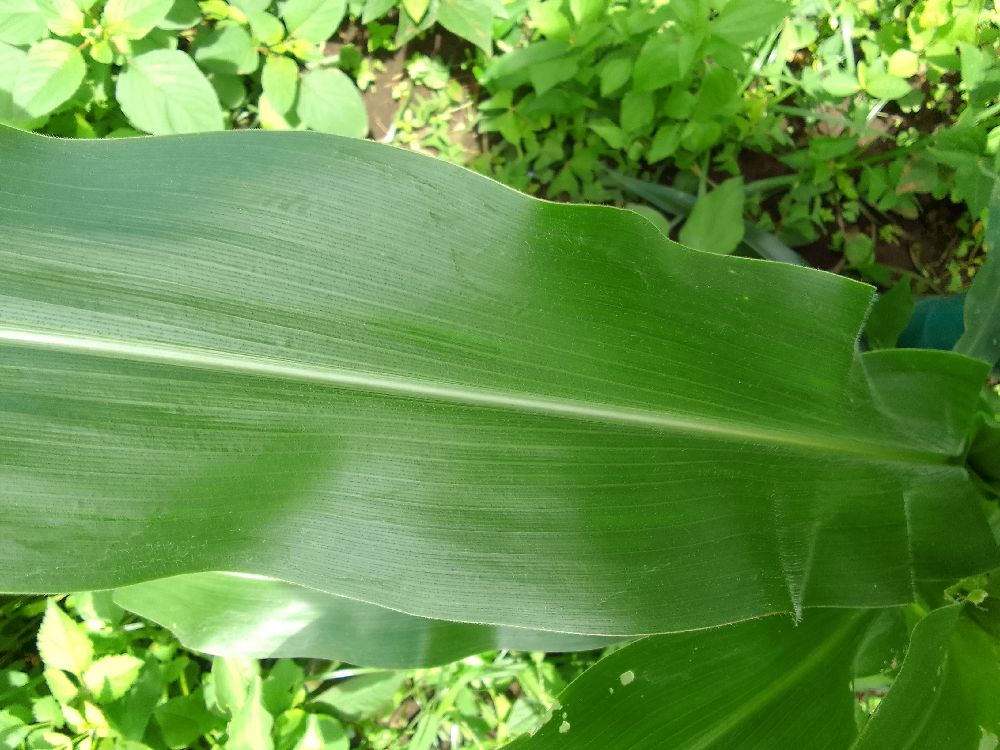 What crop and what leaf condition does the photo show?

maize, healthy
